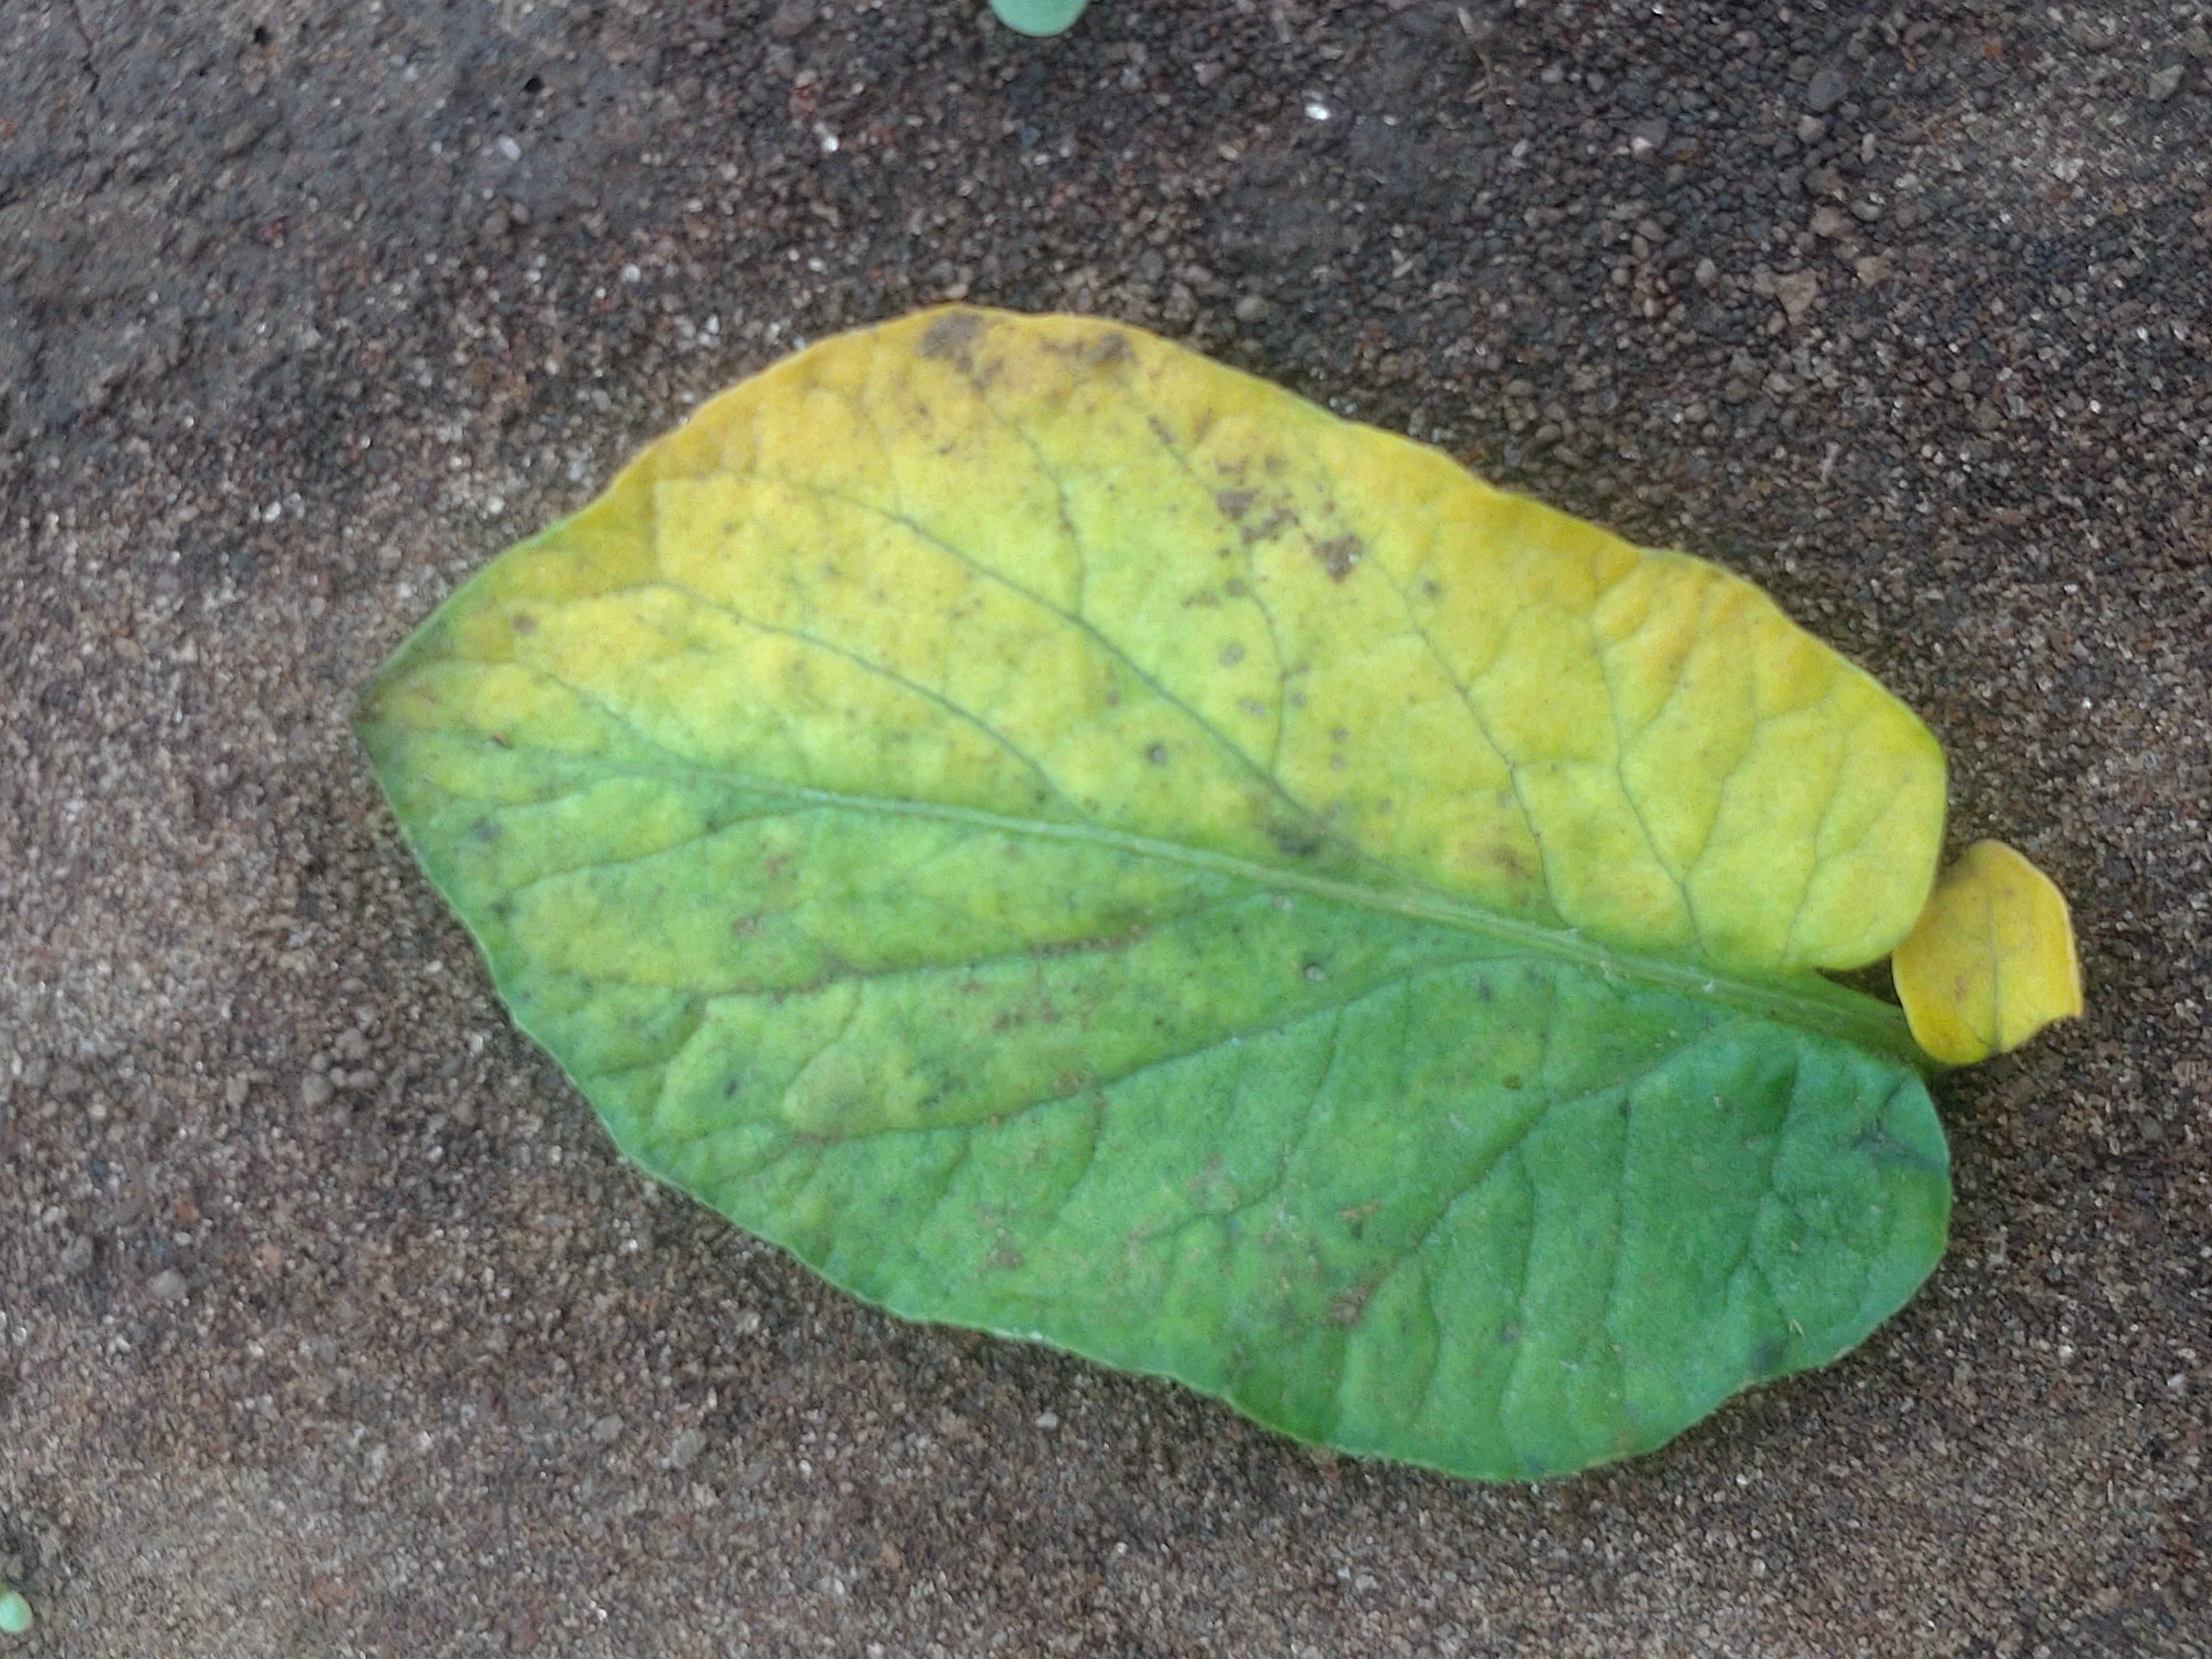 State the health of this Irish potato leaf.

late blight
